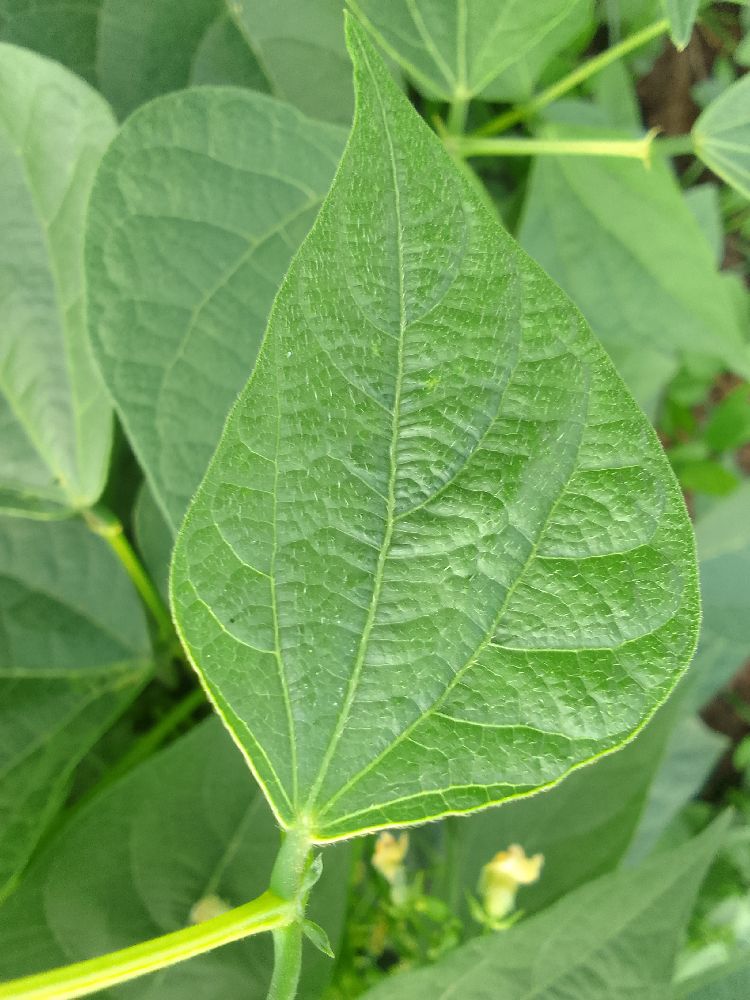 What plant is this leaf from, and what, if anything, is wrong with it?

common bean, healthy
